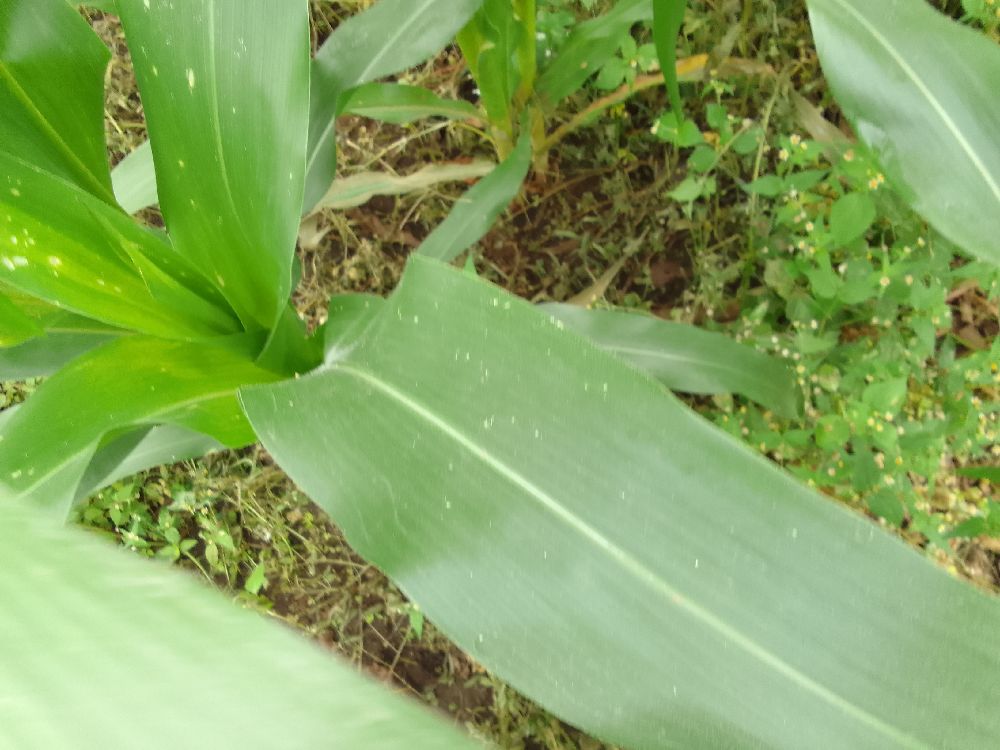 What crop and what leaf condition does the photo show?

maize, healthy
